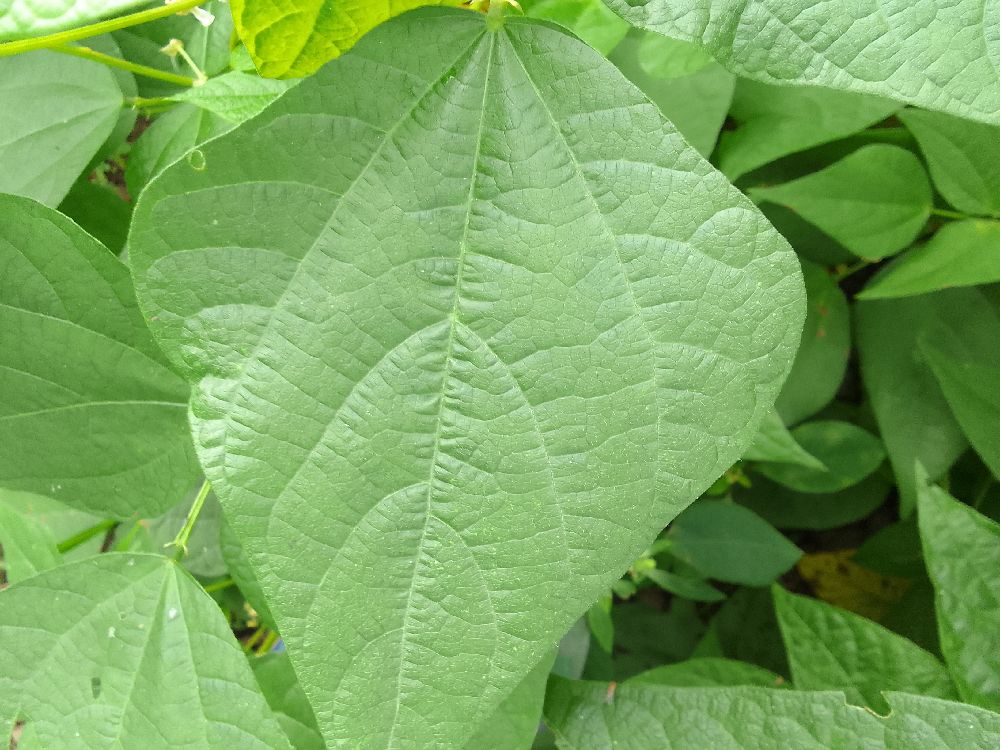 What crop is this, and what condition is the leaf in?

common bean, healthy
